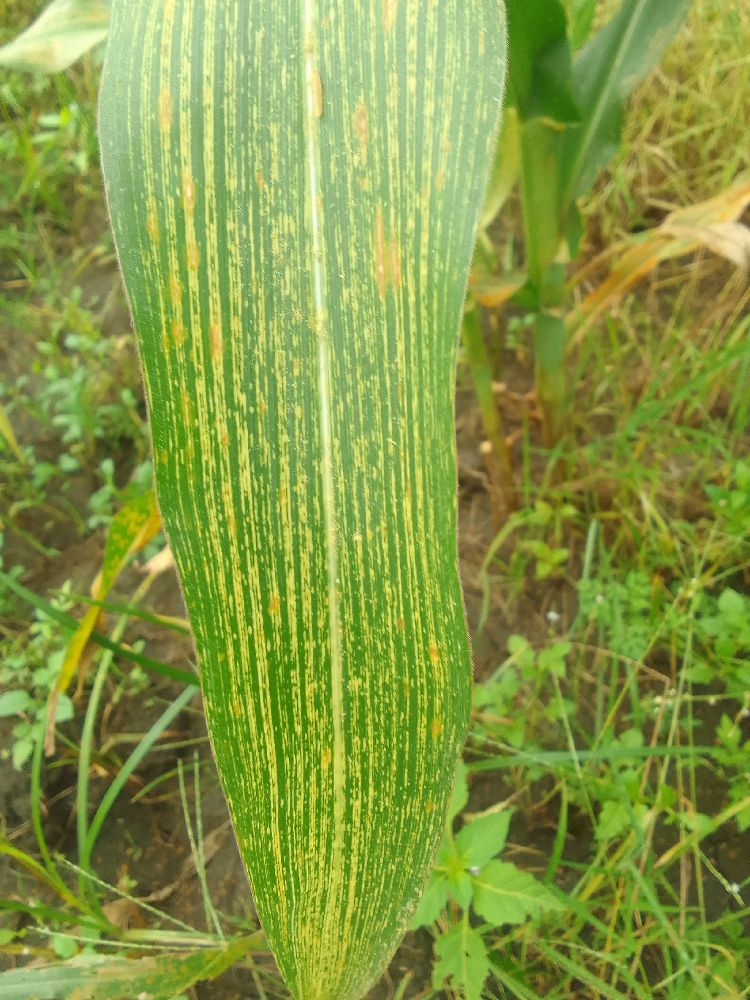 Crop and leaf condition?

maize, maize streak virus
